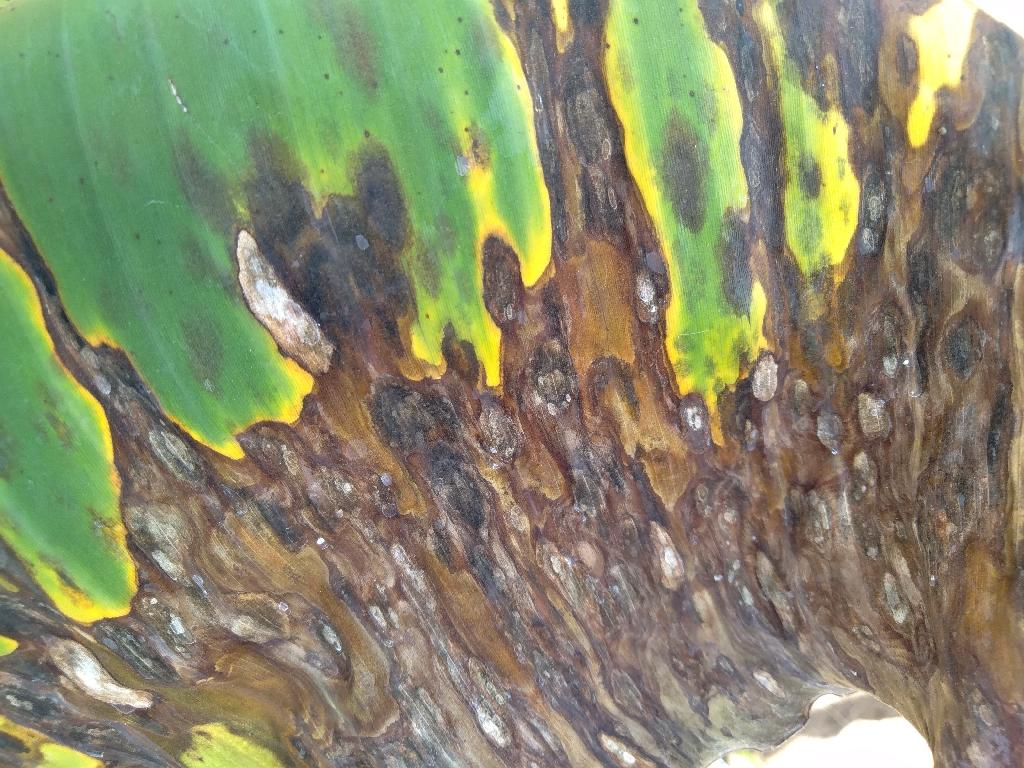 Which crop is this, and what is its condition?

banana, black sigatoka
